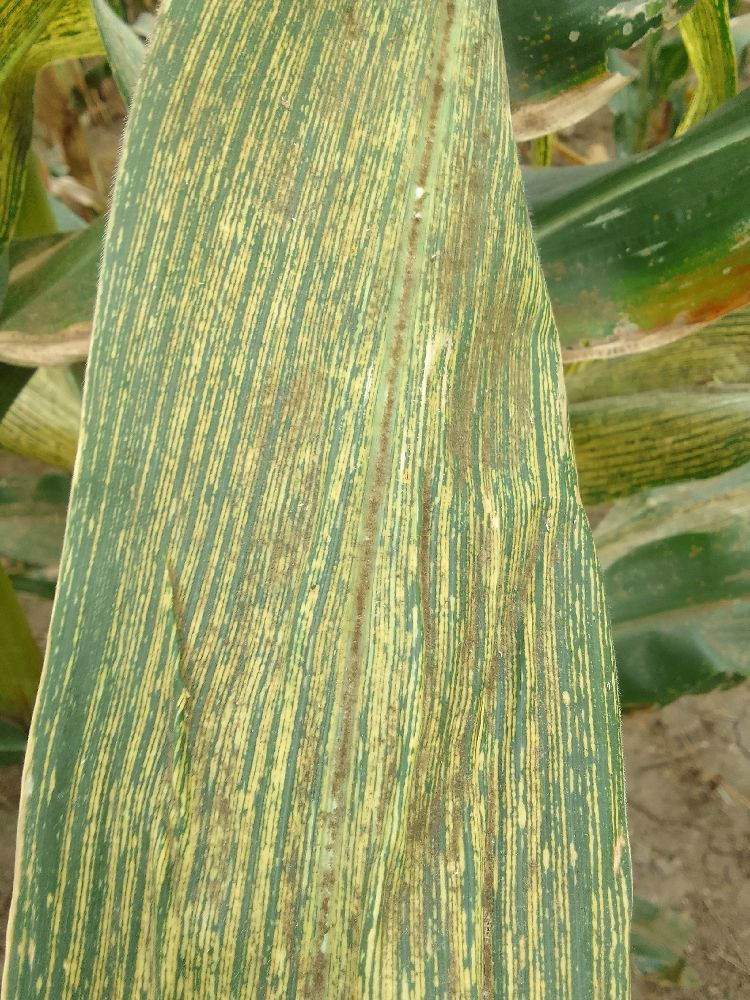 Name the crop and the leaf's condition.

maize, maize streak virus
